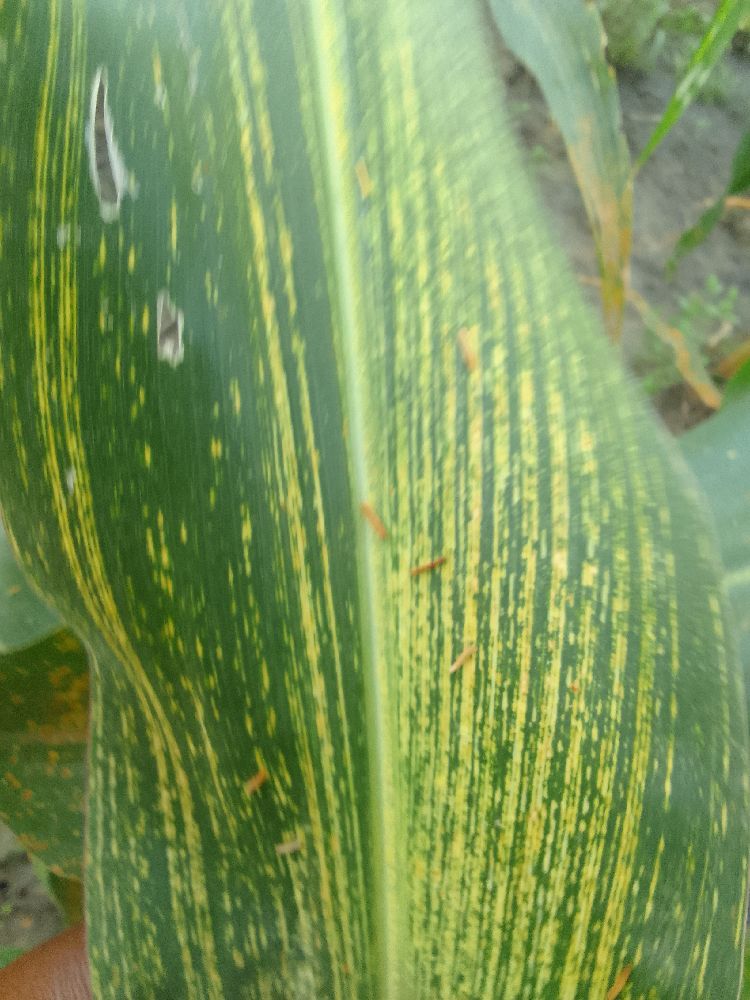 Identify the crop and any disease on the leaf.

maize, maize streak virus
